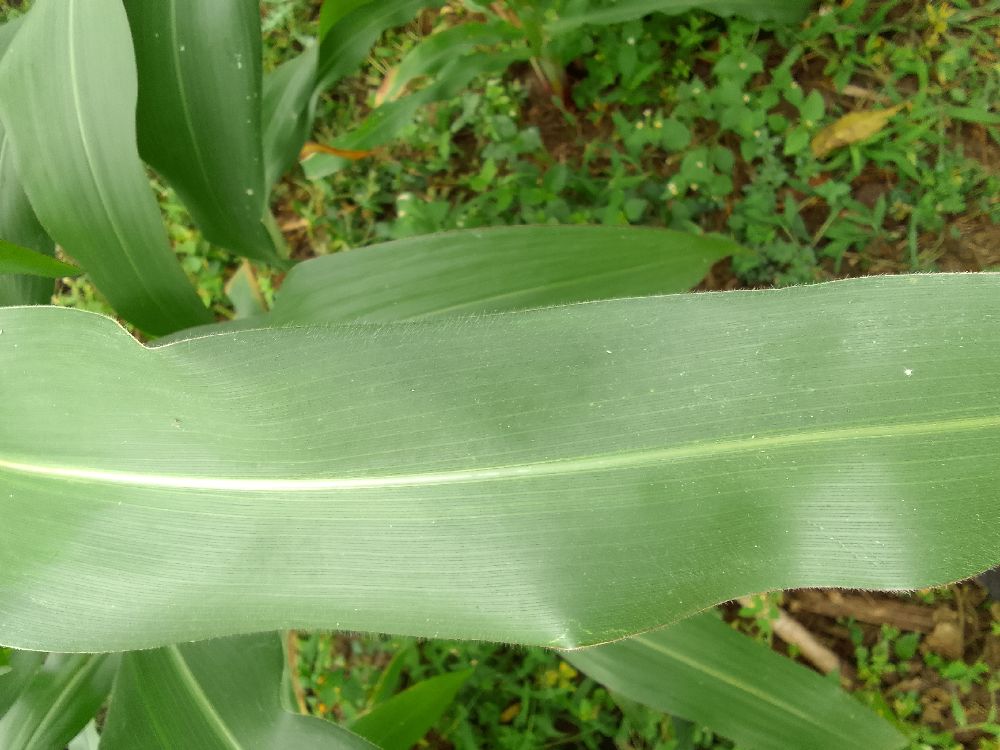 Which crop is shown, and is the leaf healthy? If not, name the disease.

maize, healthy
